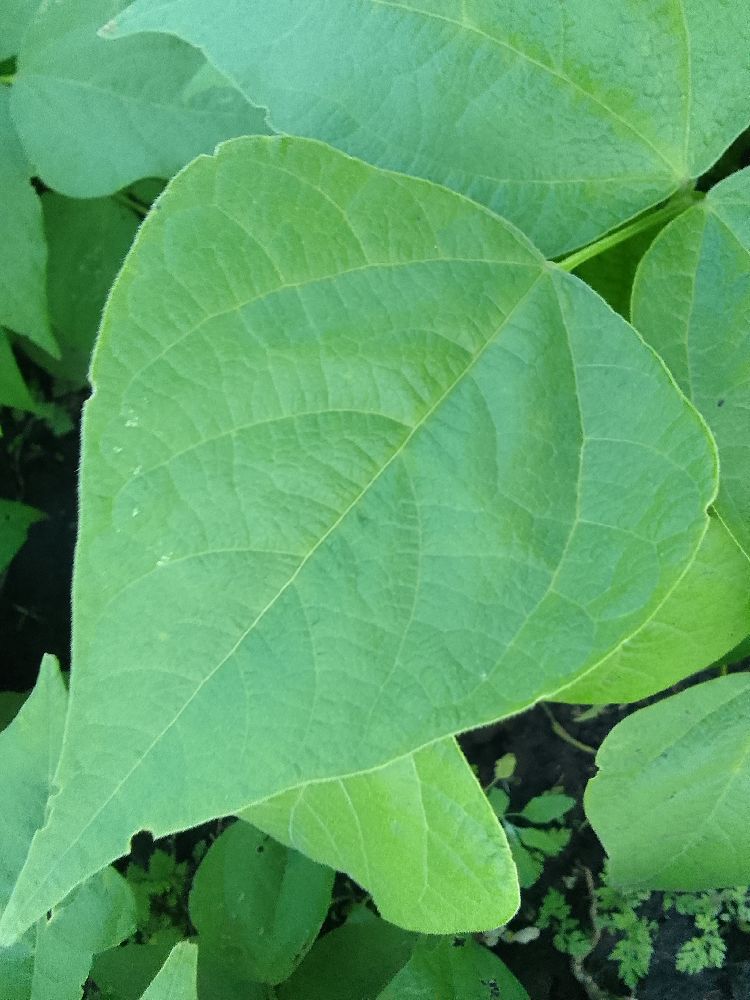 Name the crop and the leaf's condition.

common bean, healthy
